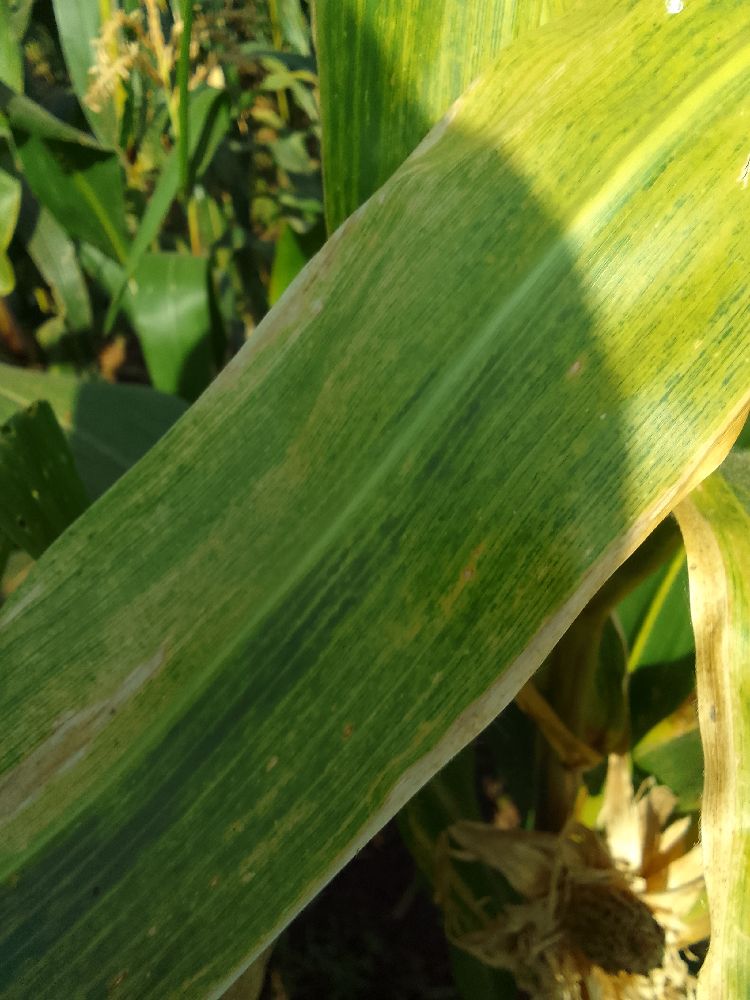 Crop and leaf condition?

maize, maize lethal necrosis
